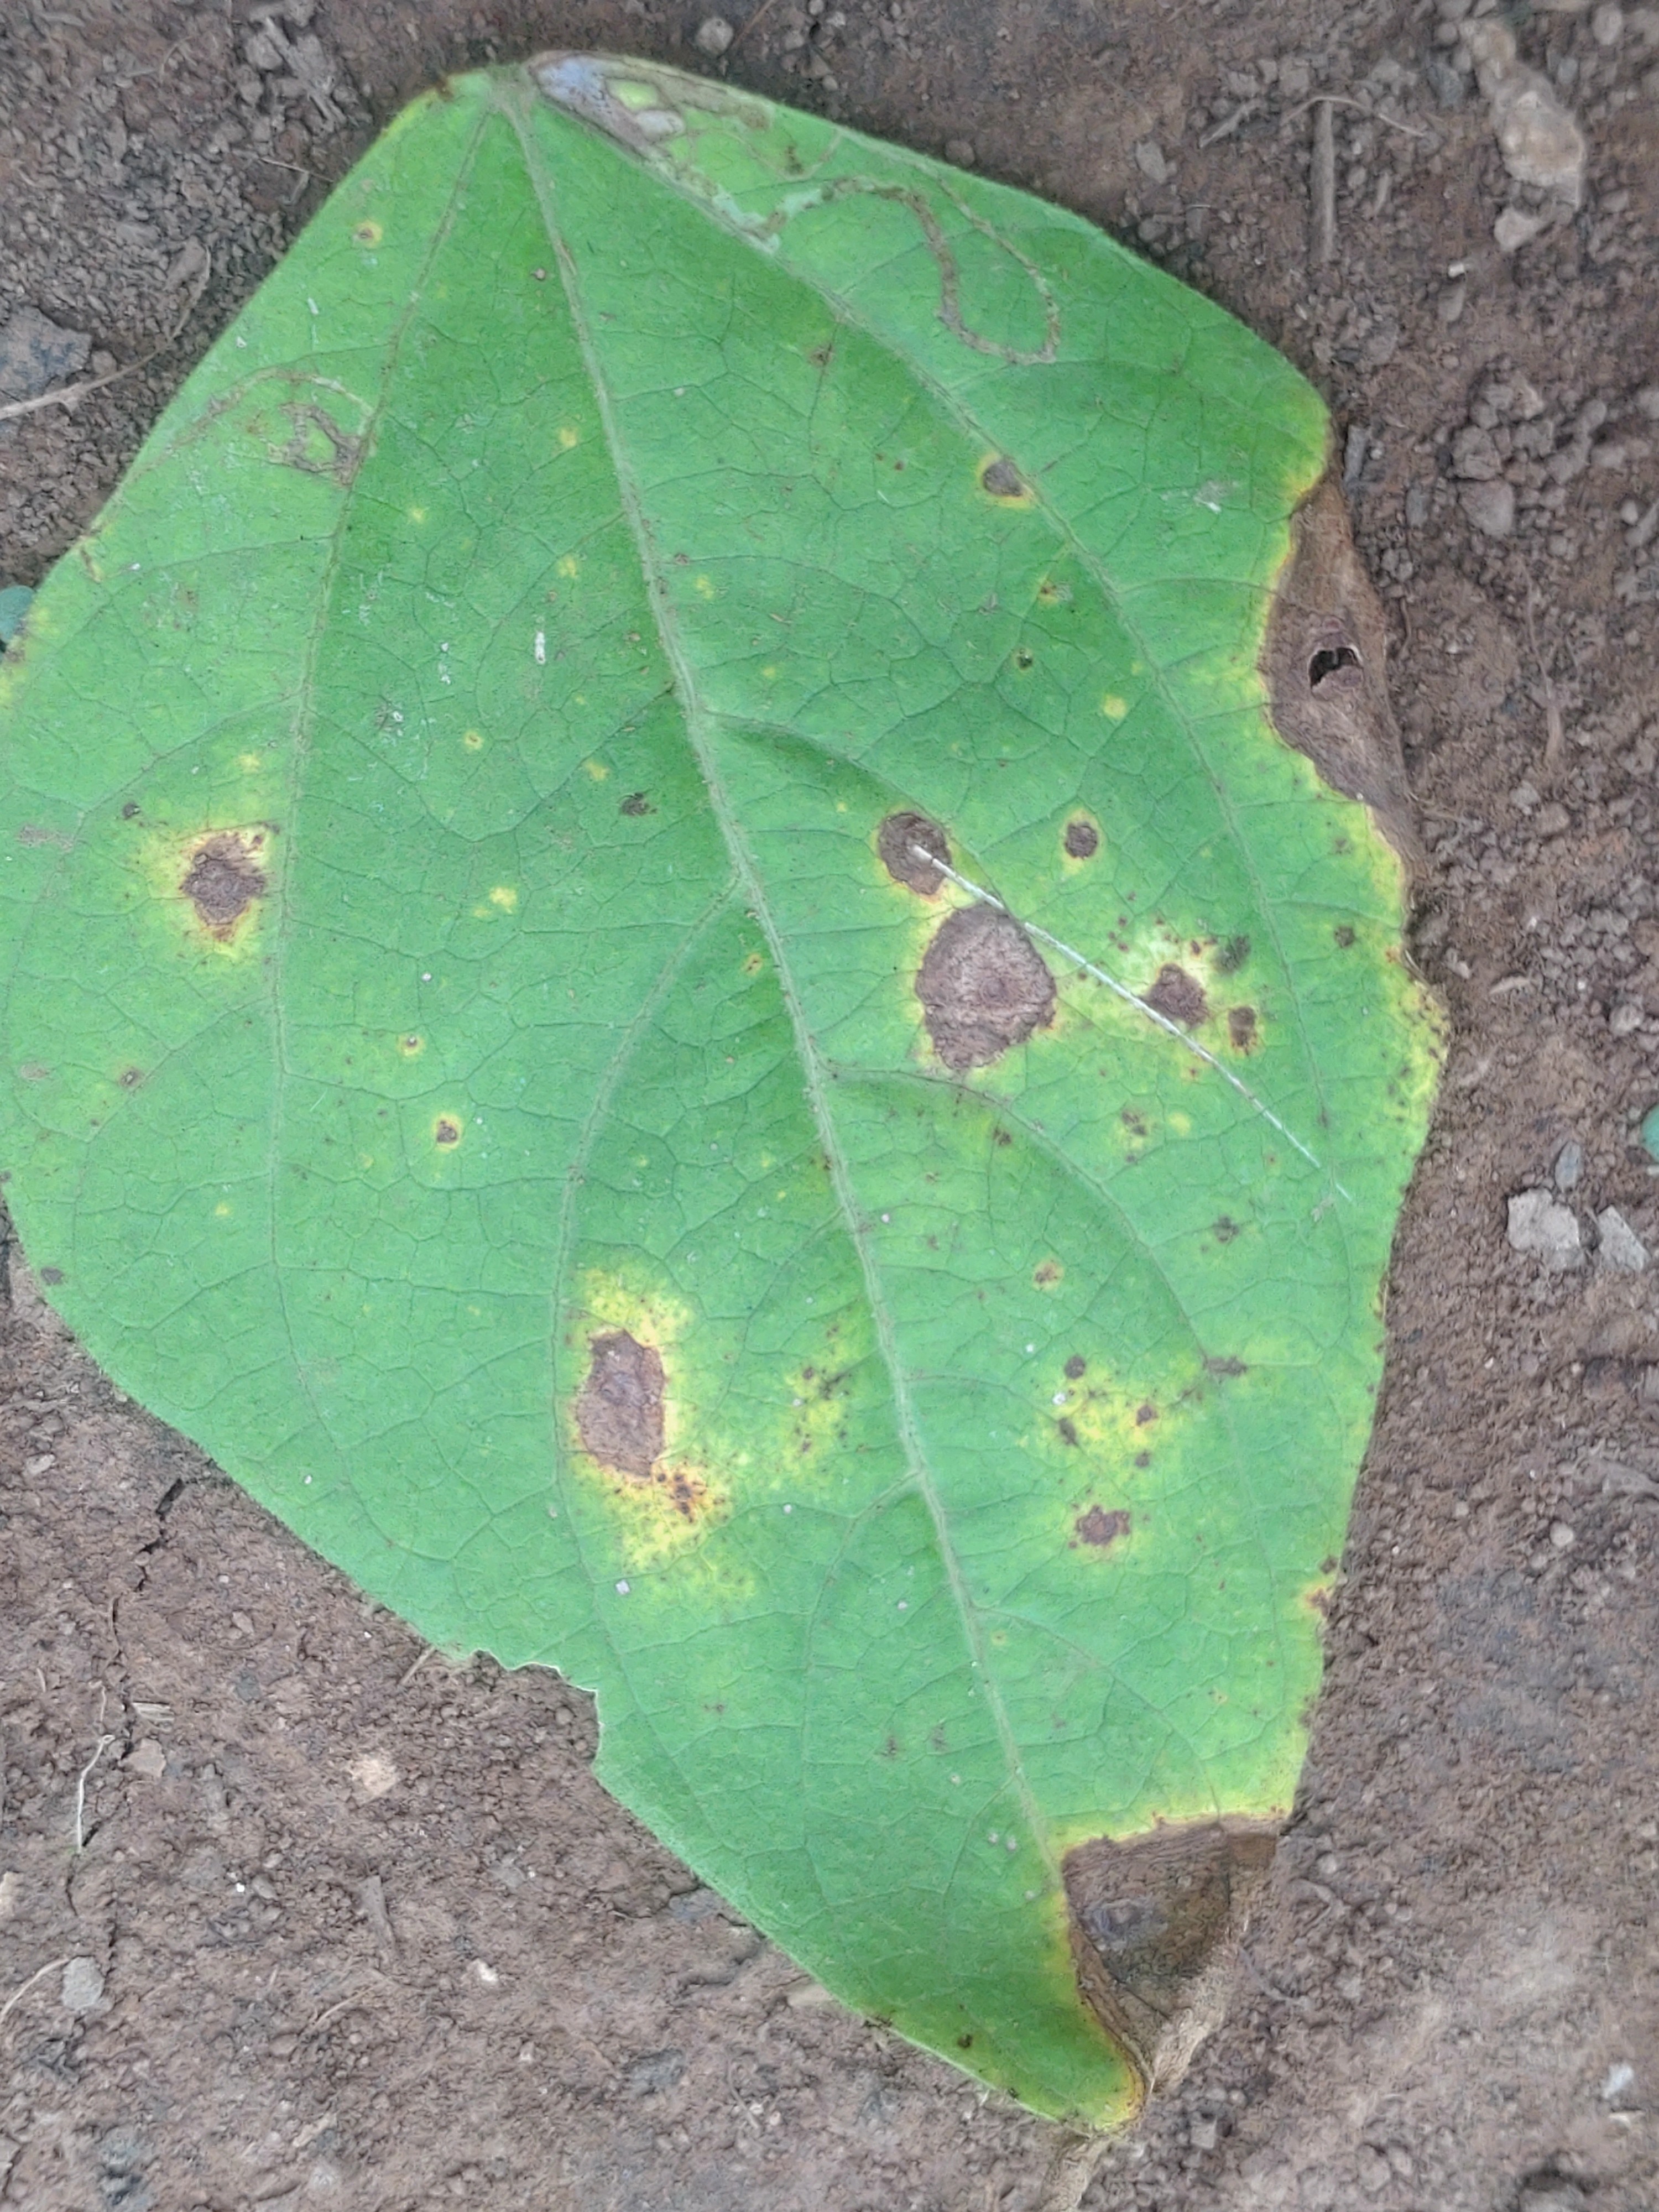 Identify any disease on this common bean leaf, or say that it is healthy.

rust
